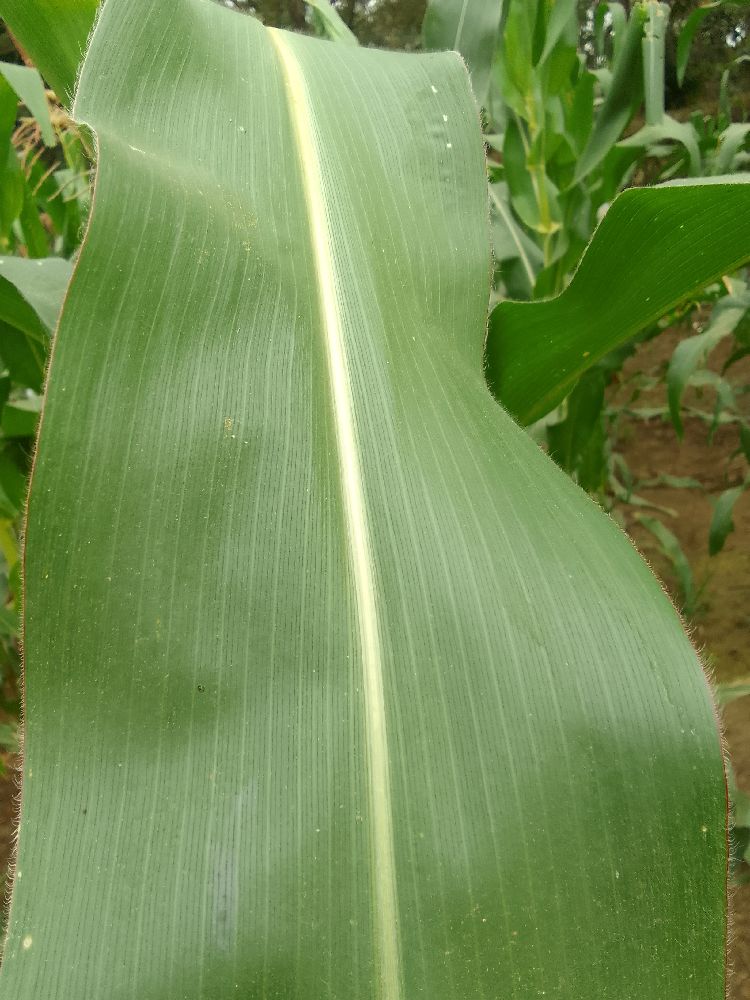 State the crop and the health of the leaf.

maize, healthy
